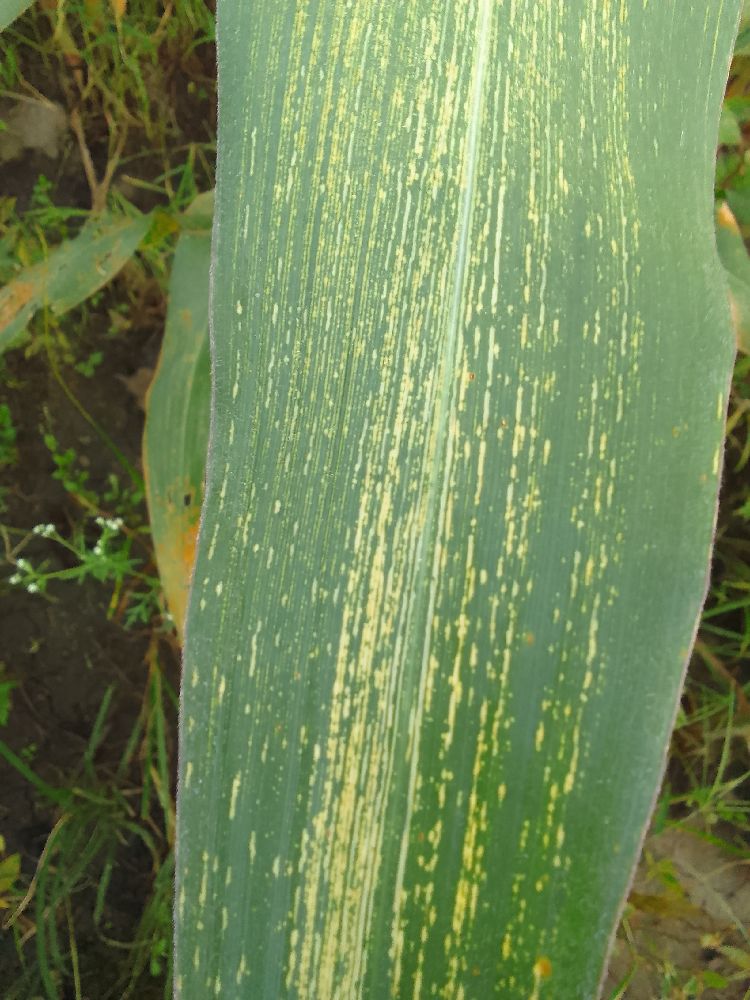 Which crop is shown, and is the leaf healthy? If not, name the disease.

maize, maize streak virus
